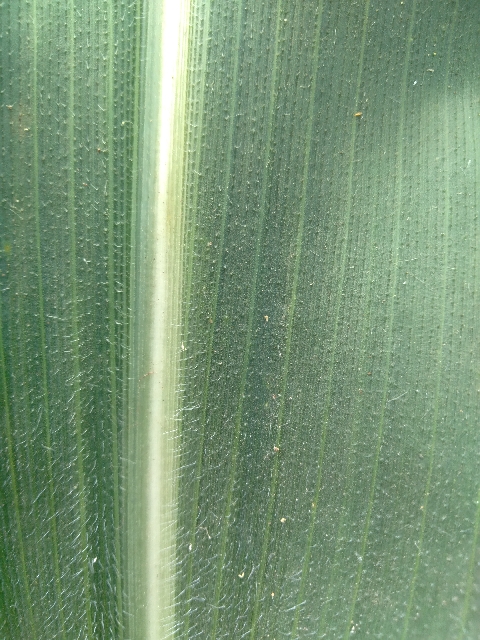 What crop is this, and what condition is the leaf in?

maize, healthy
